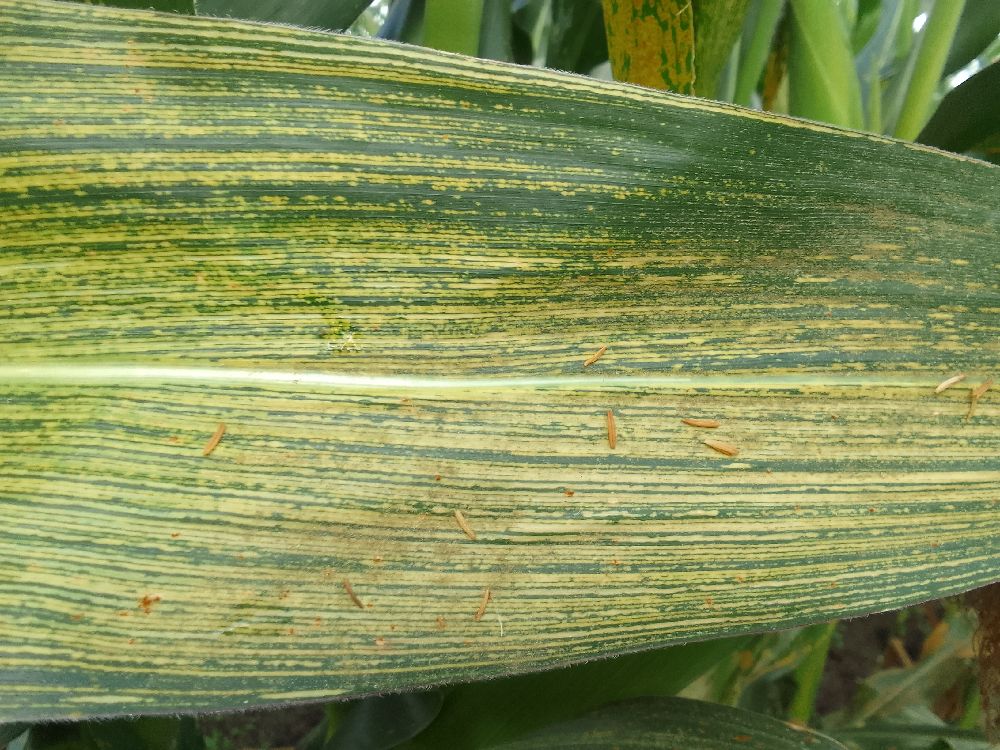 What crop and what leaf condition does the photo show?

maize, maize streak virus
